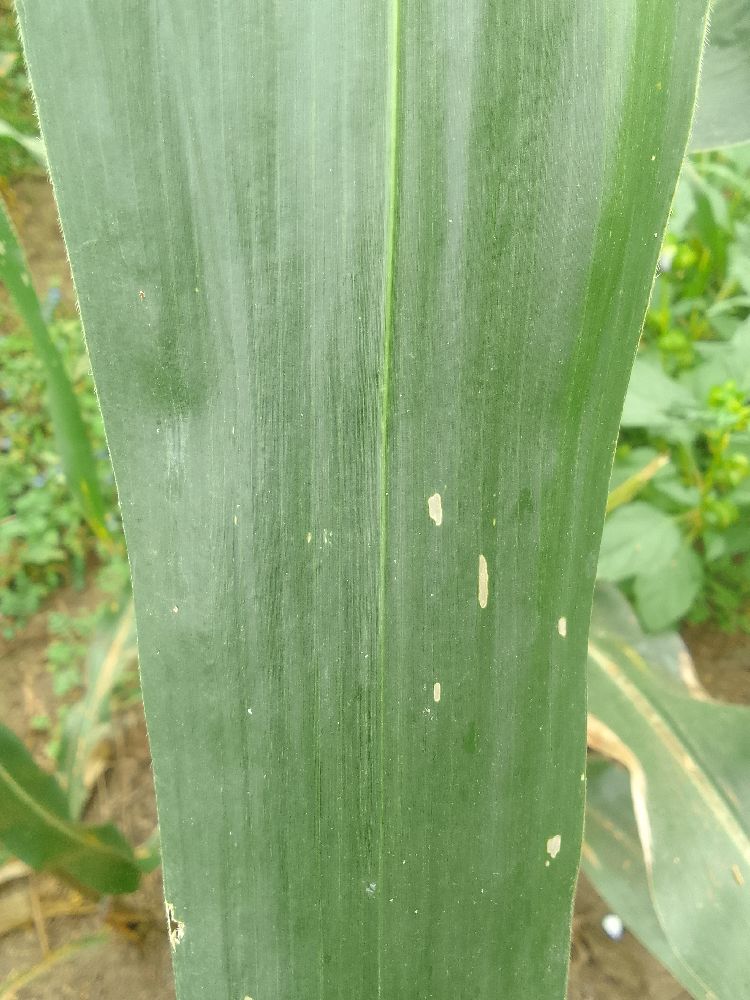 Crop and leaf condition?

maize, healthy
